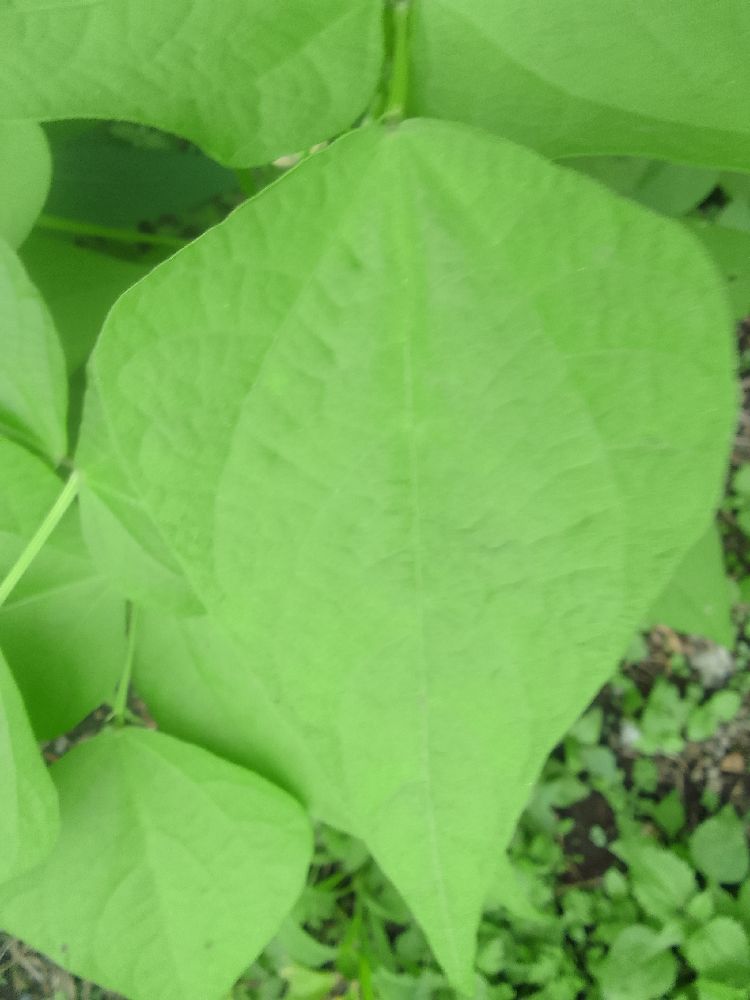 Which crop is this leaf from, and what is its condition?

common bean, healthy
